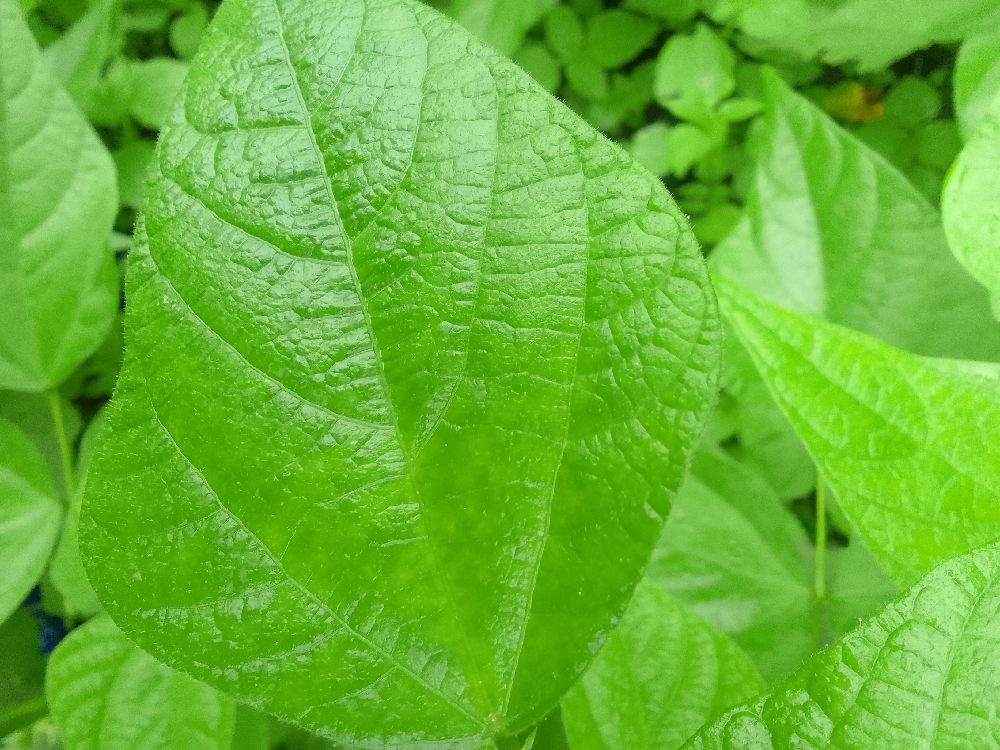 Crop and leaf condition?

common bean, healthy
